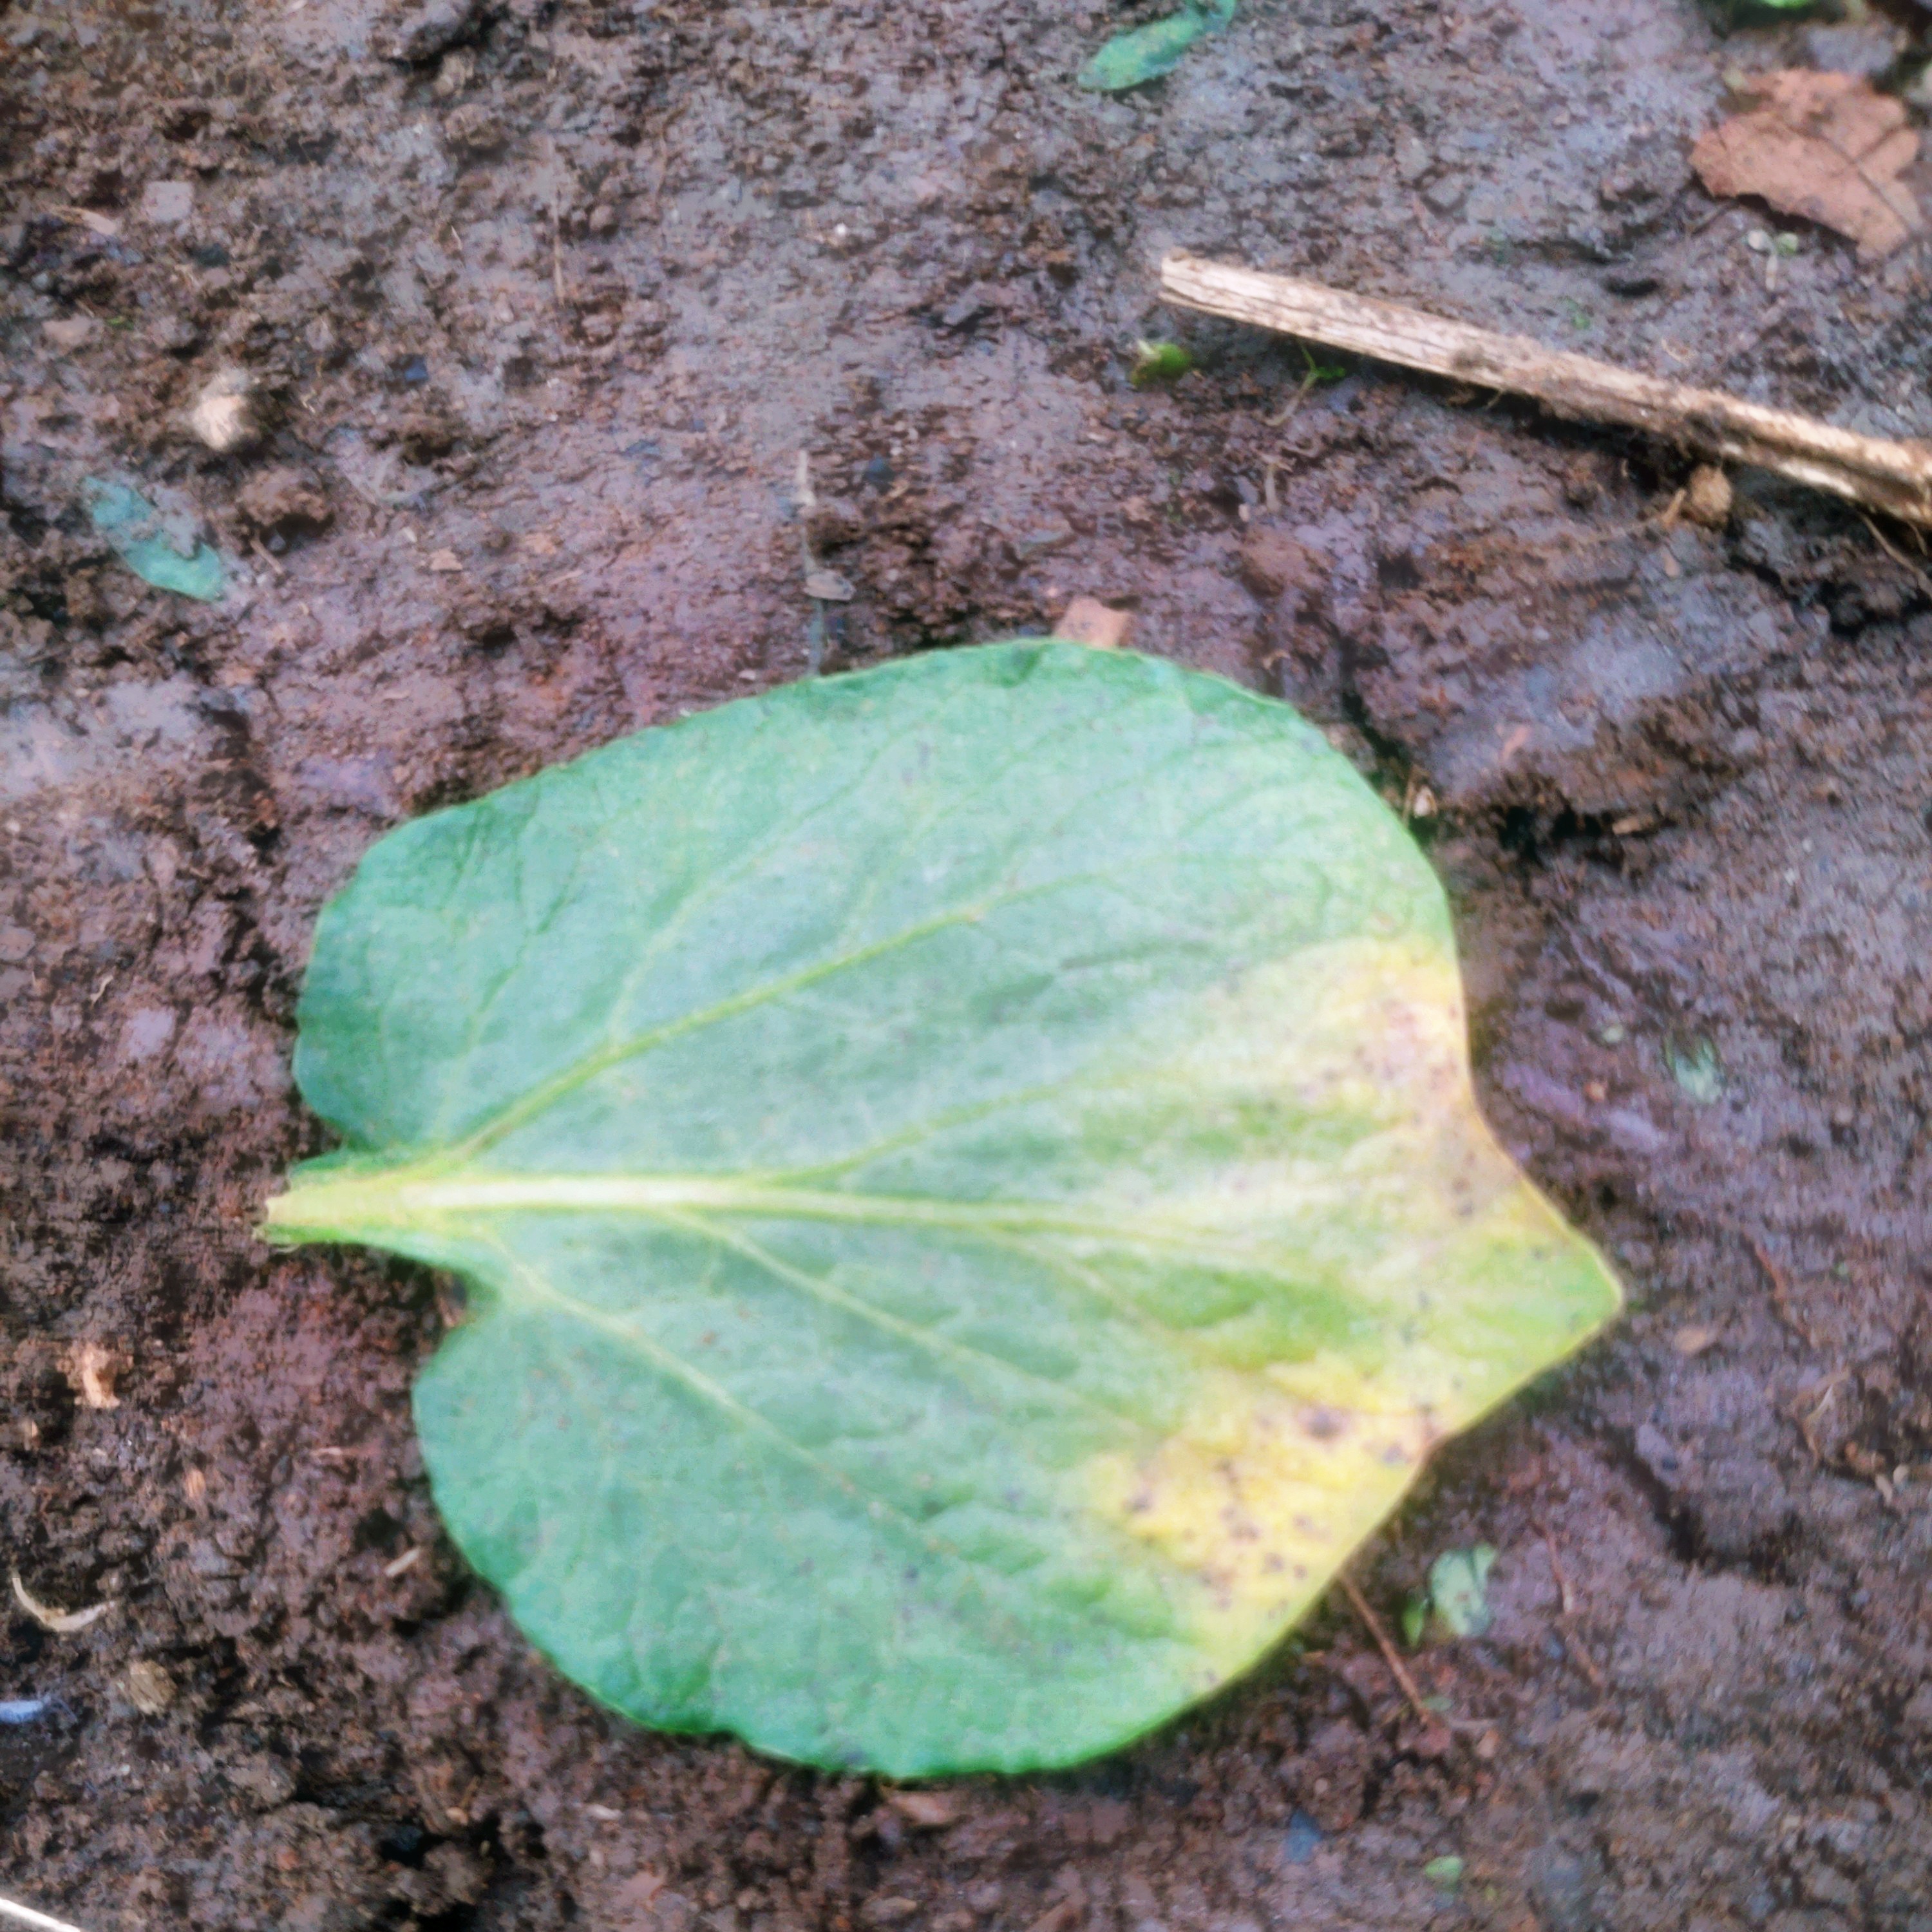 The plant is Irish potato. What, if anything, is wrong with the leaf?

late blight
